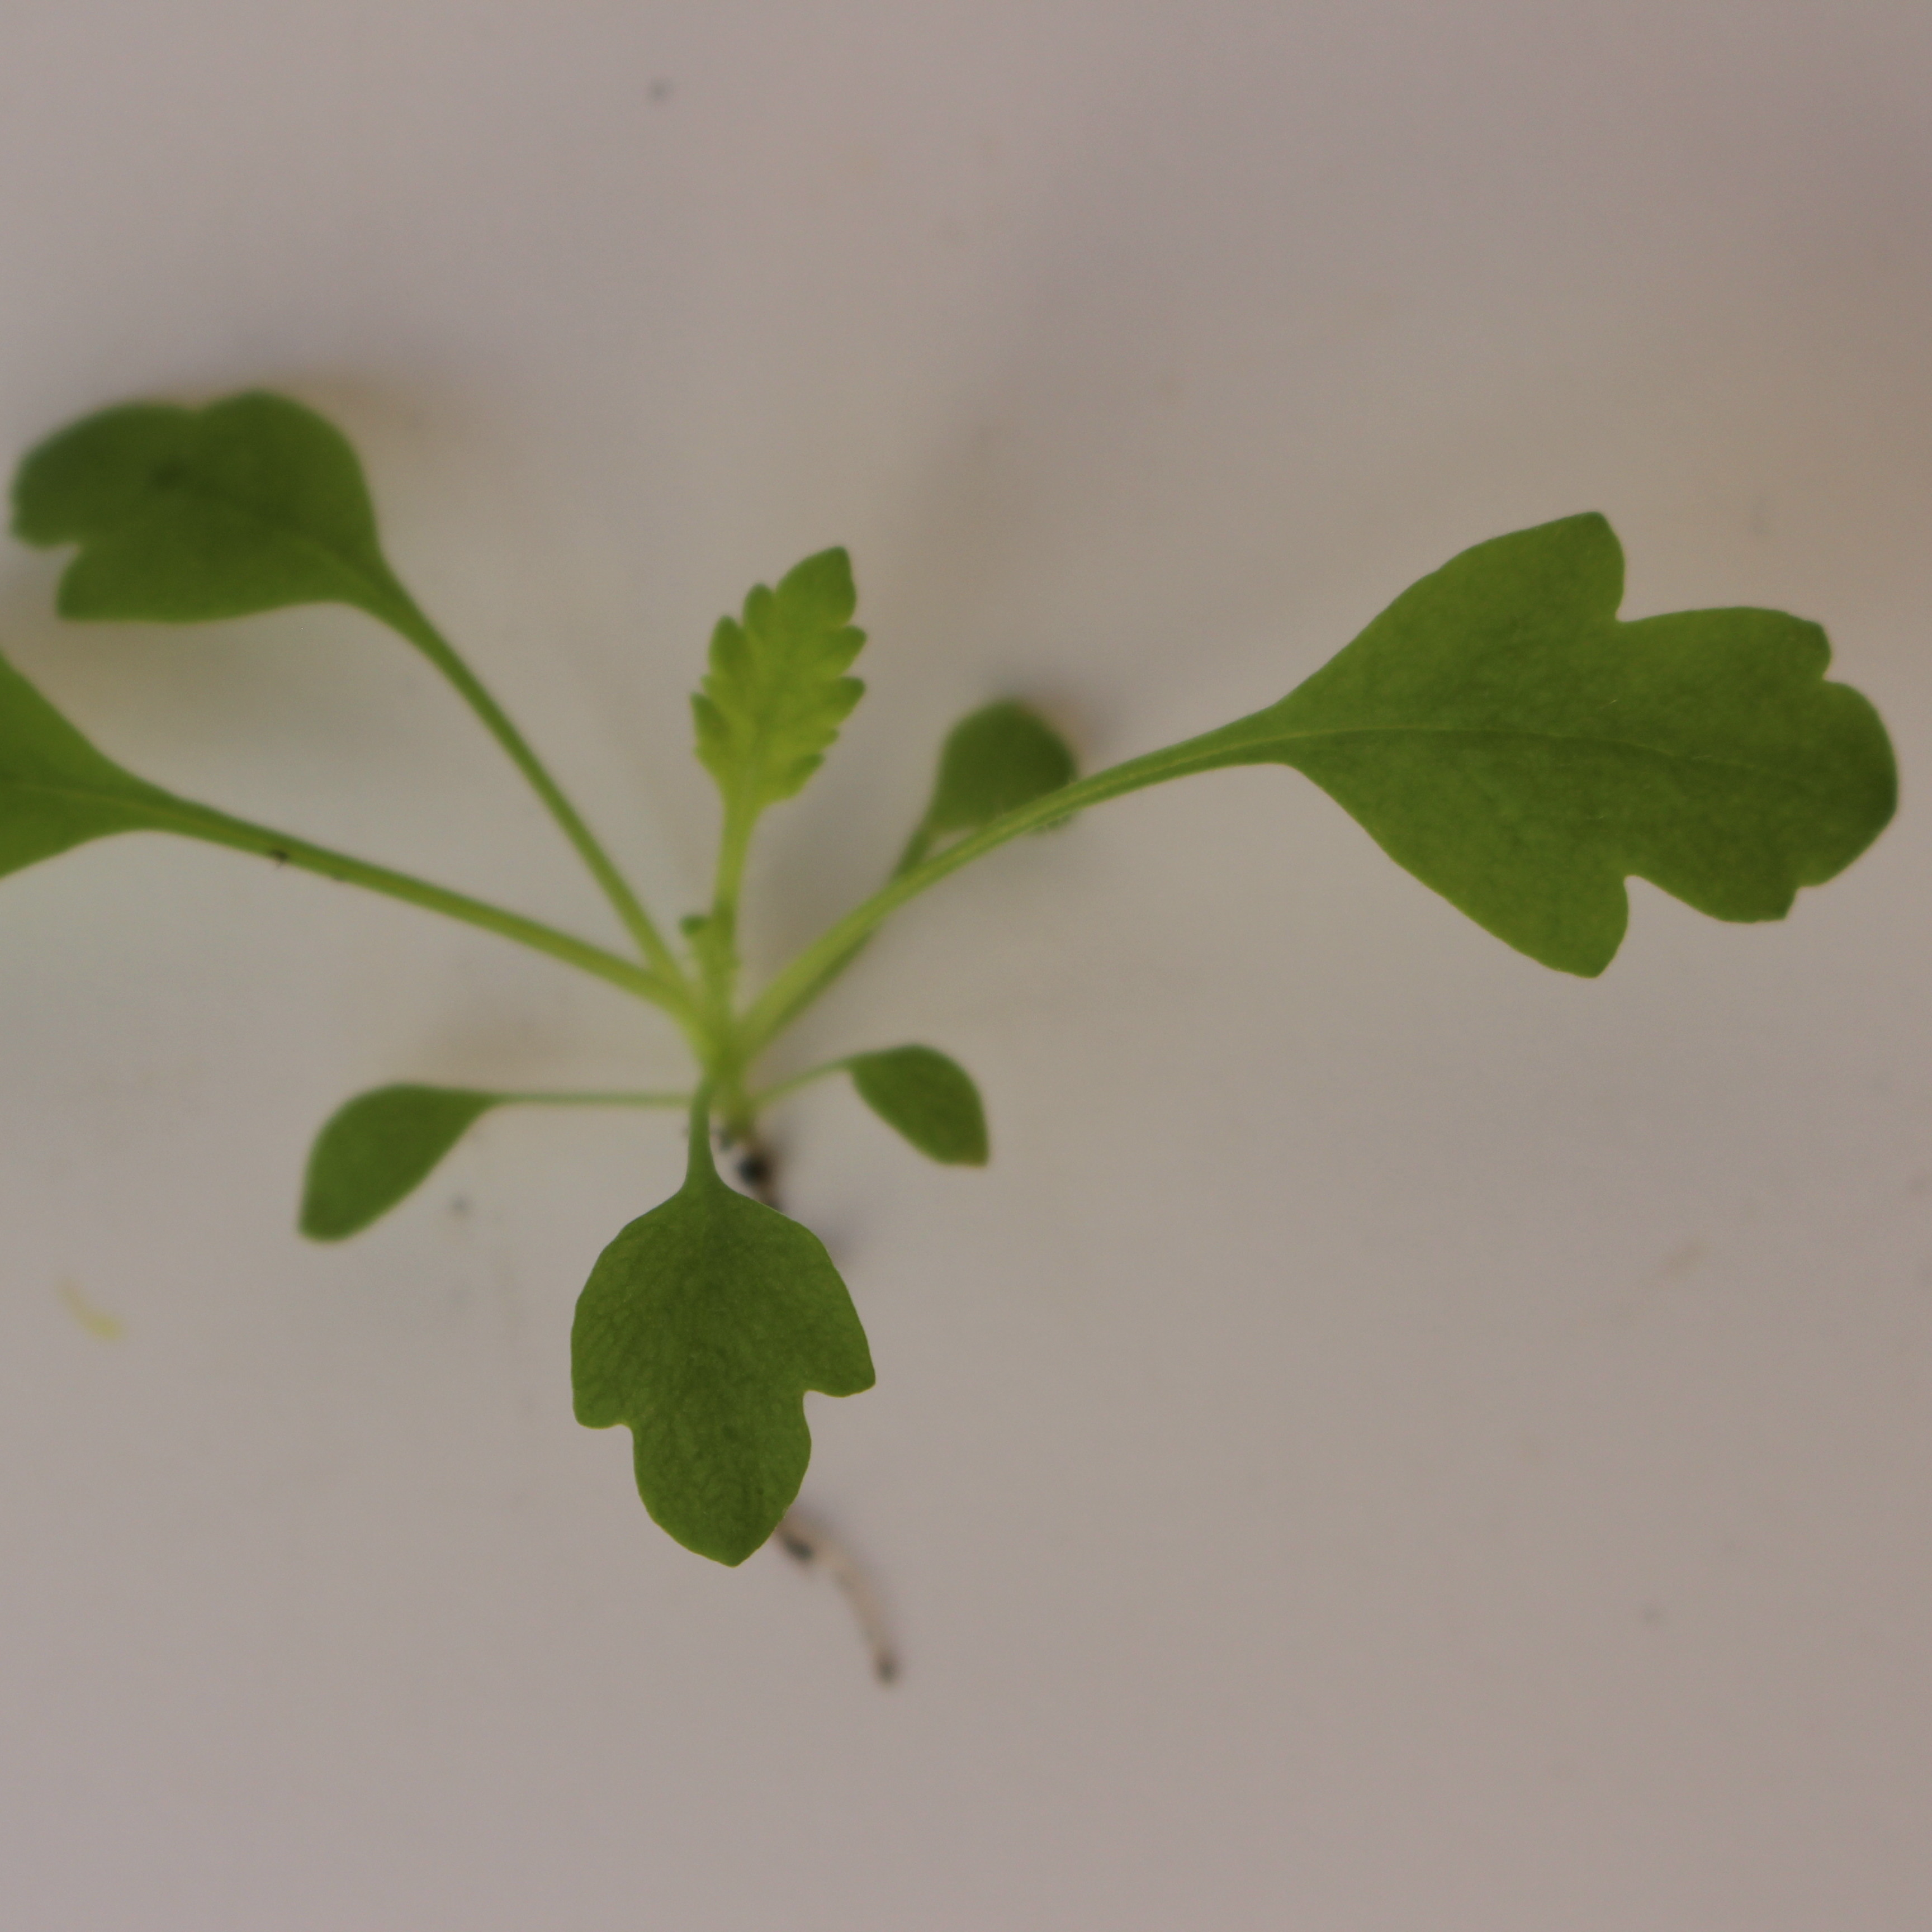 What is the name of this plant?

Papaver rhoeas
